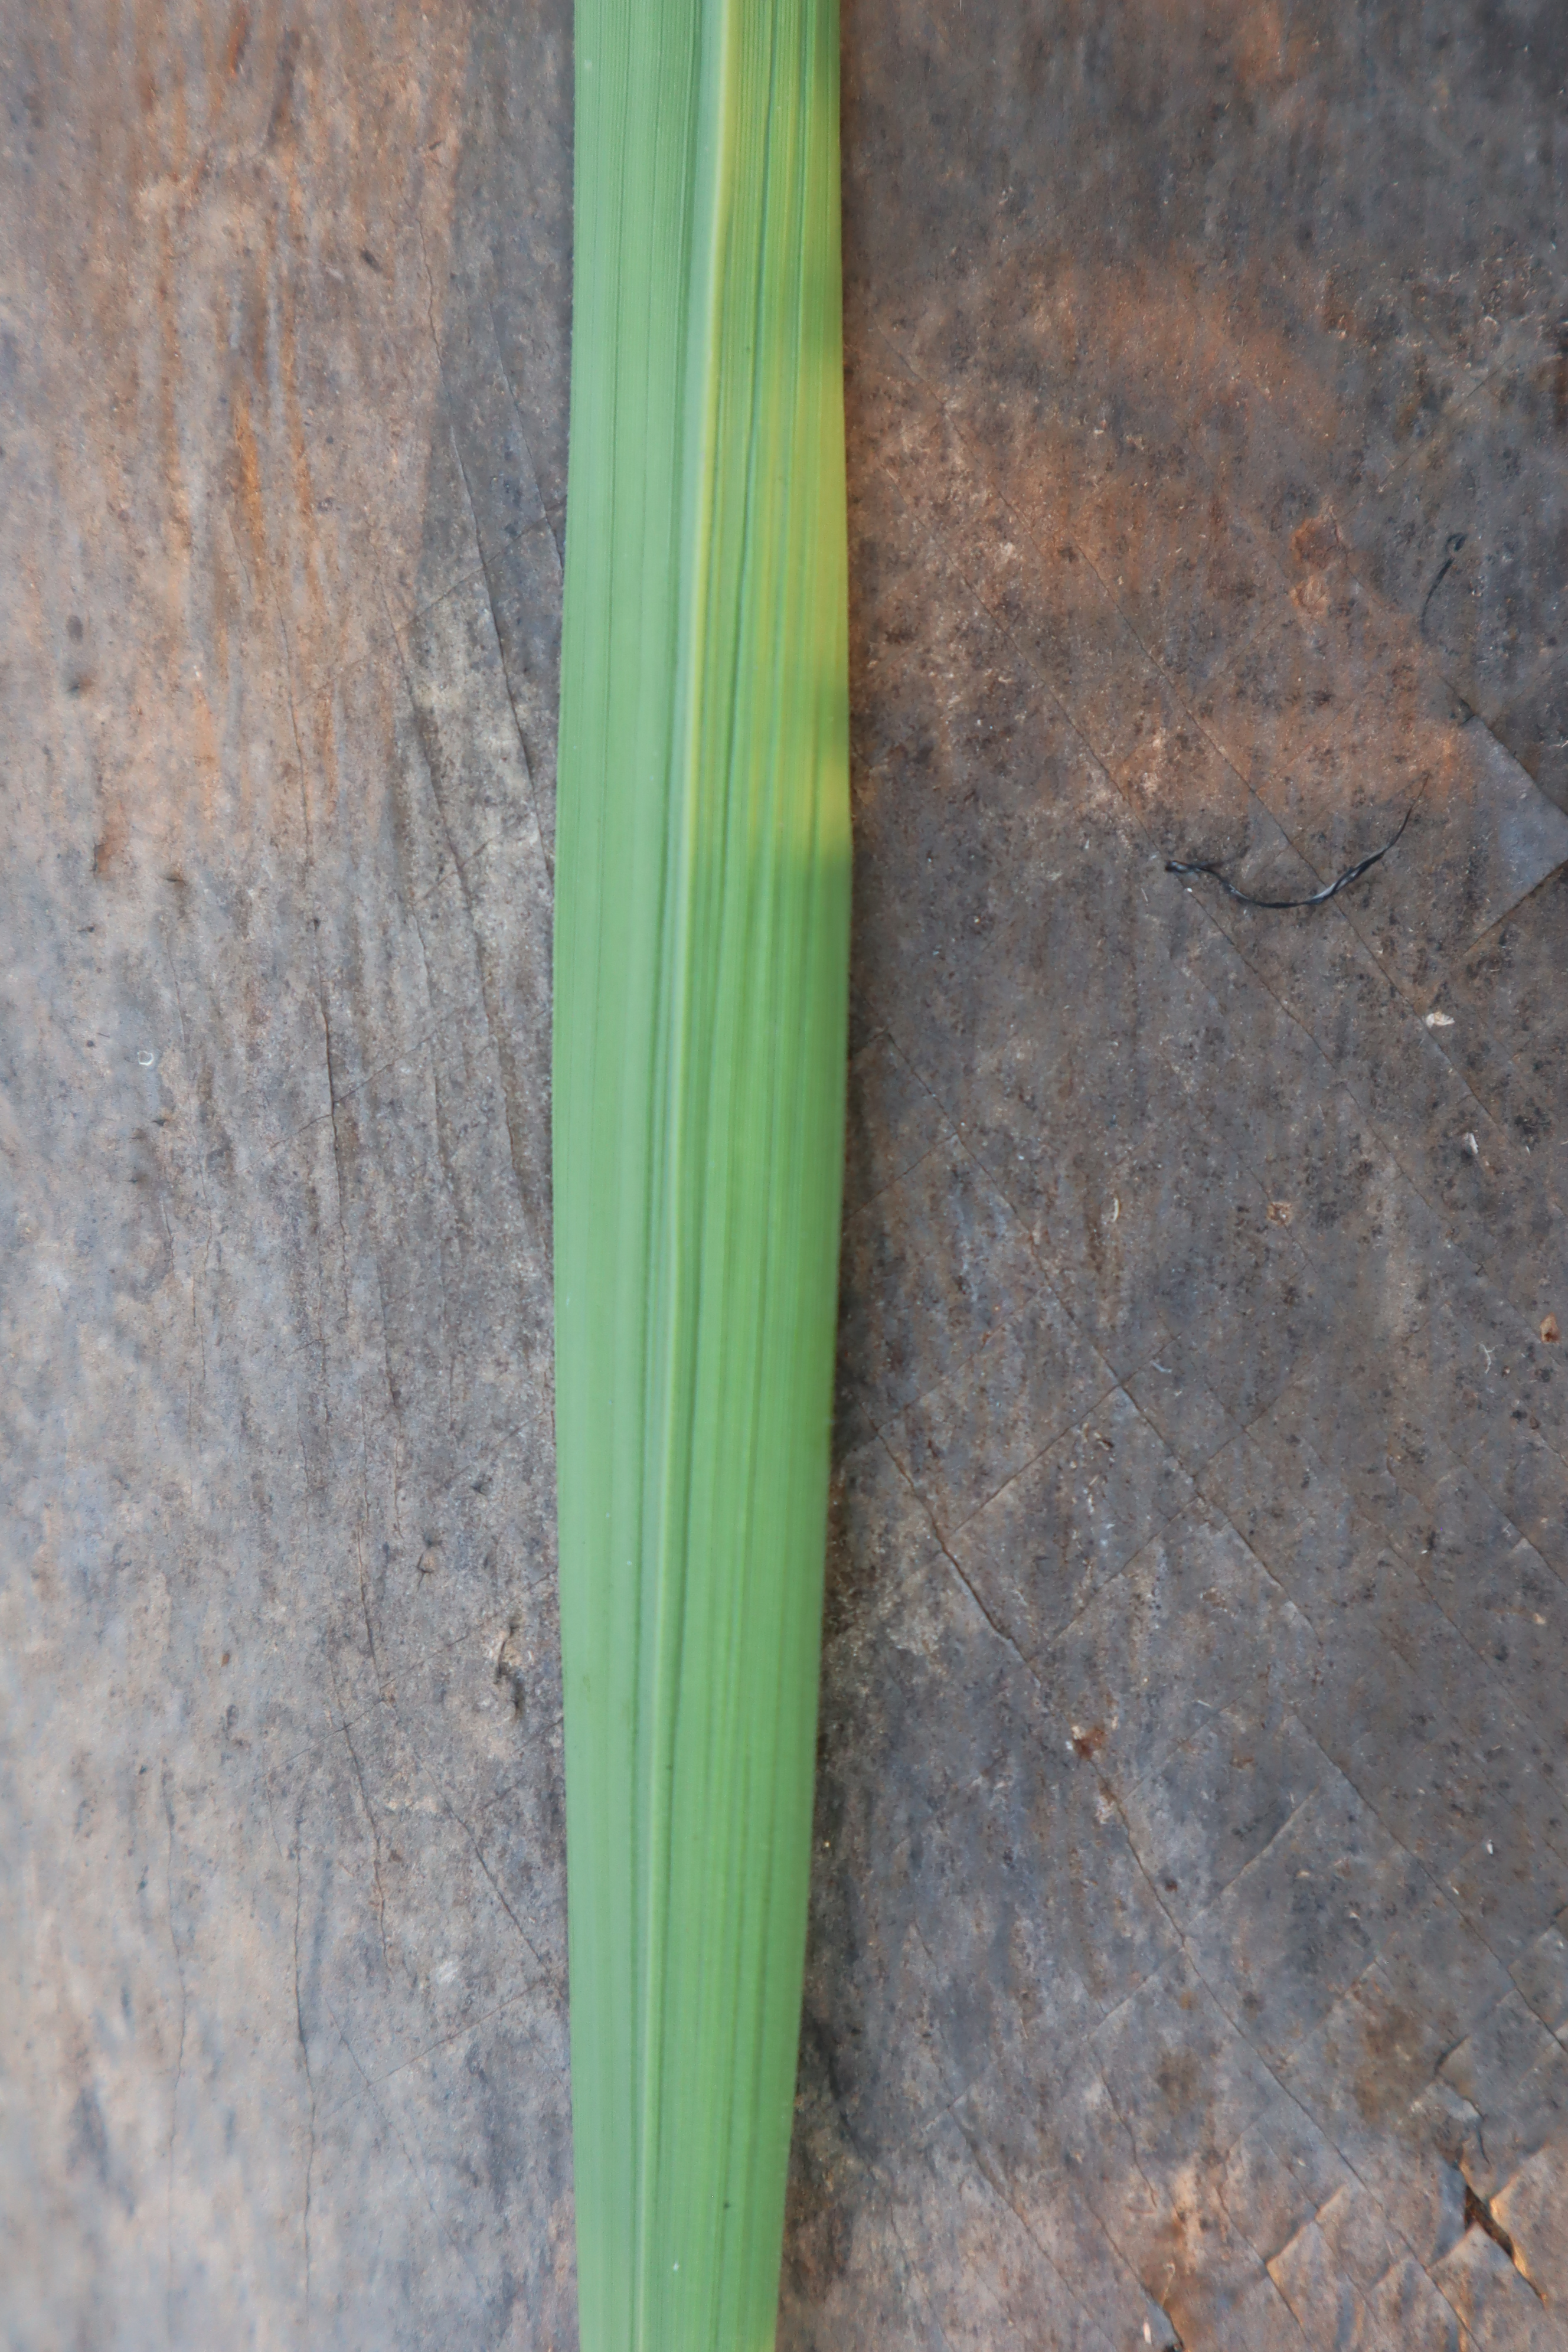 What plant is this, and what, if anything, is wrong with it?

rice, healthy leaves
